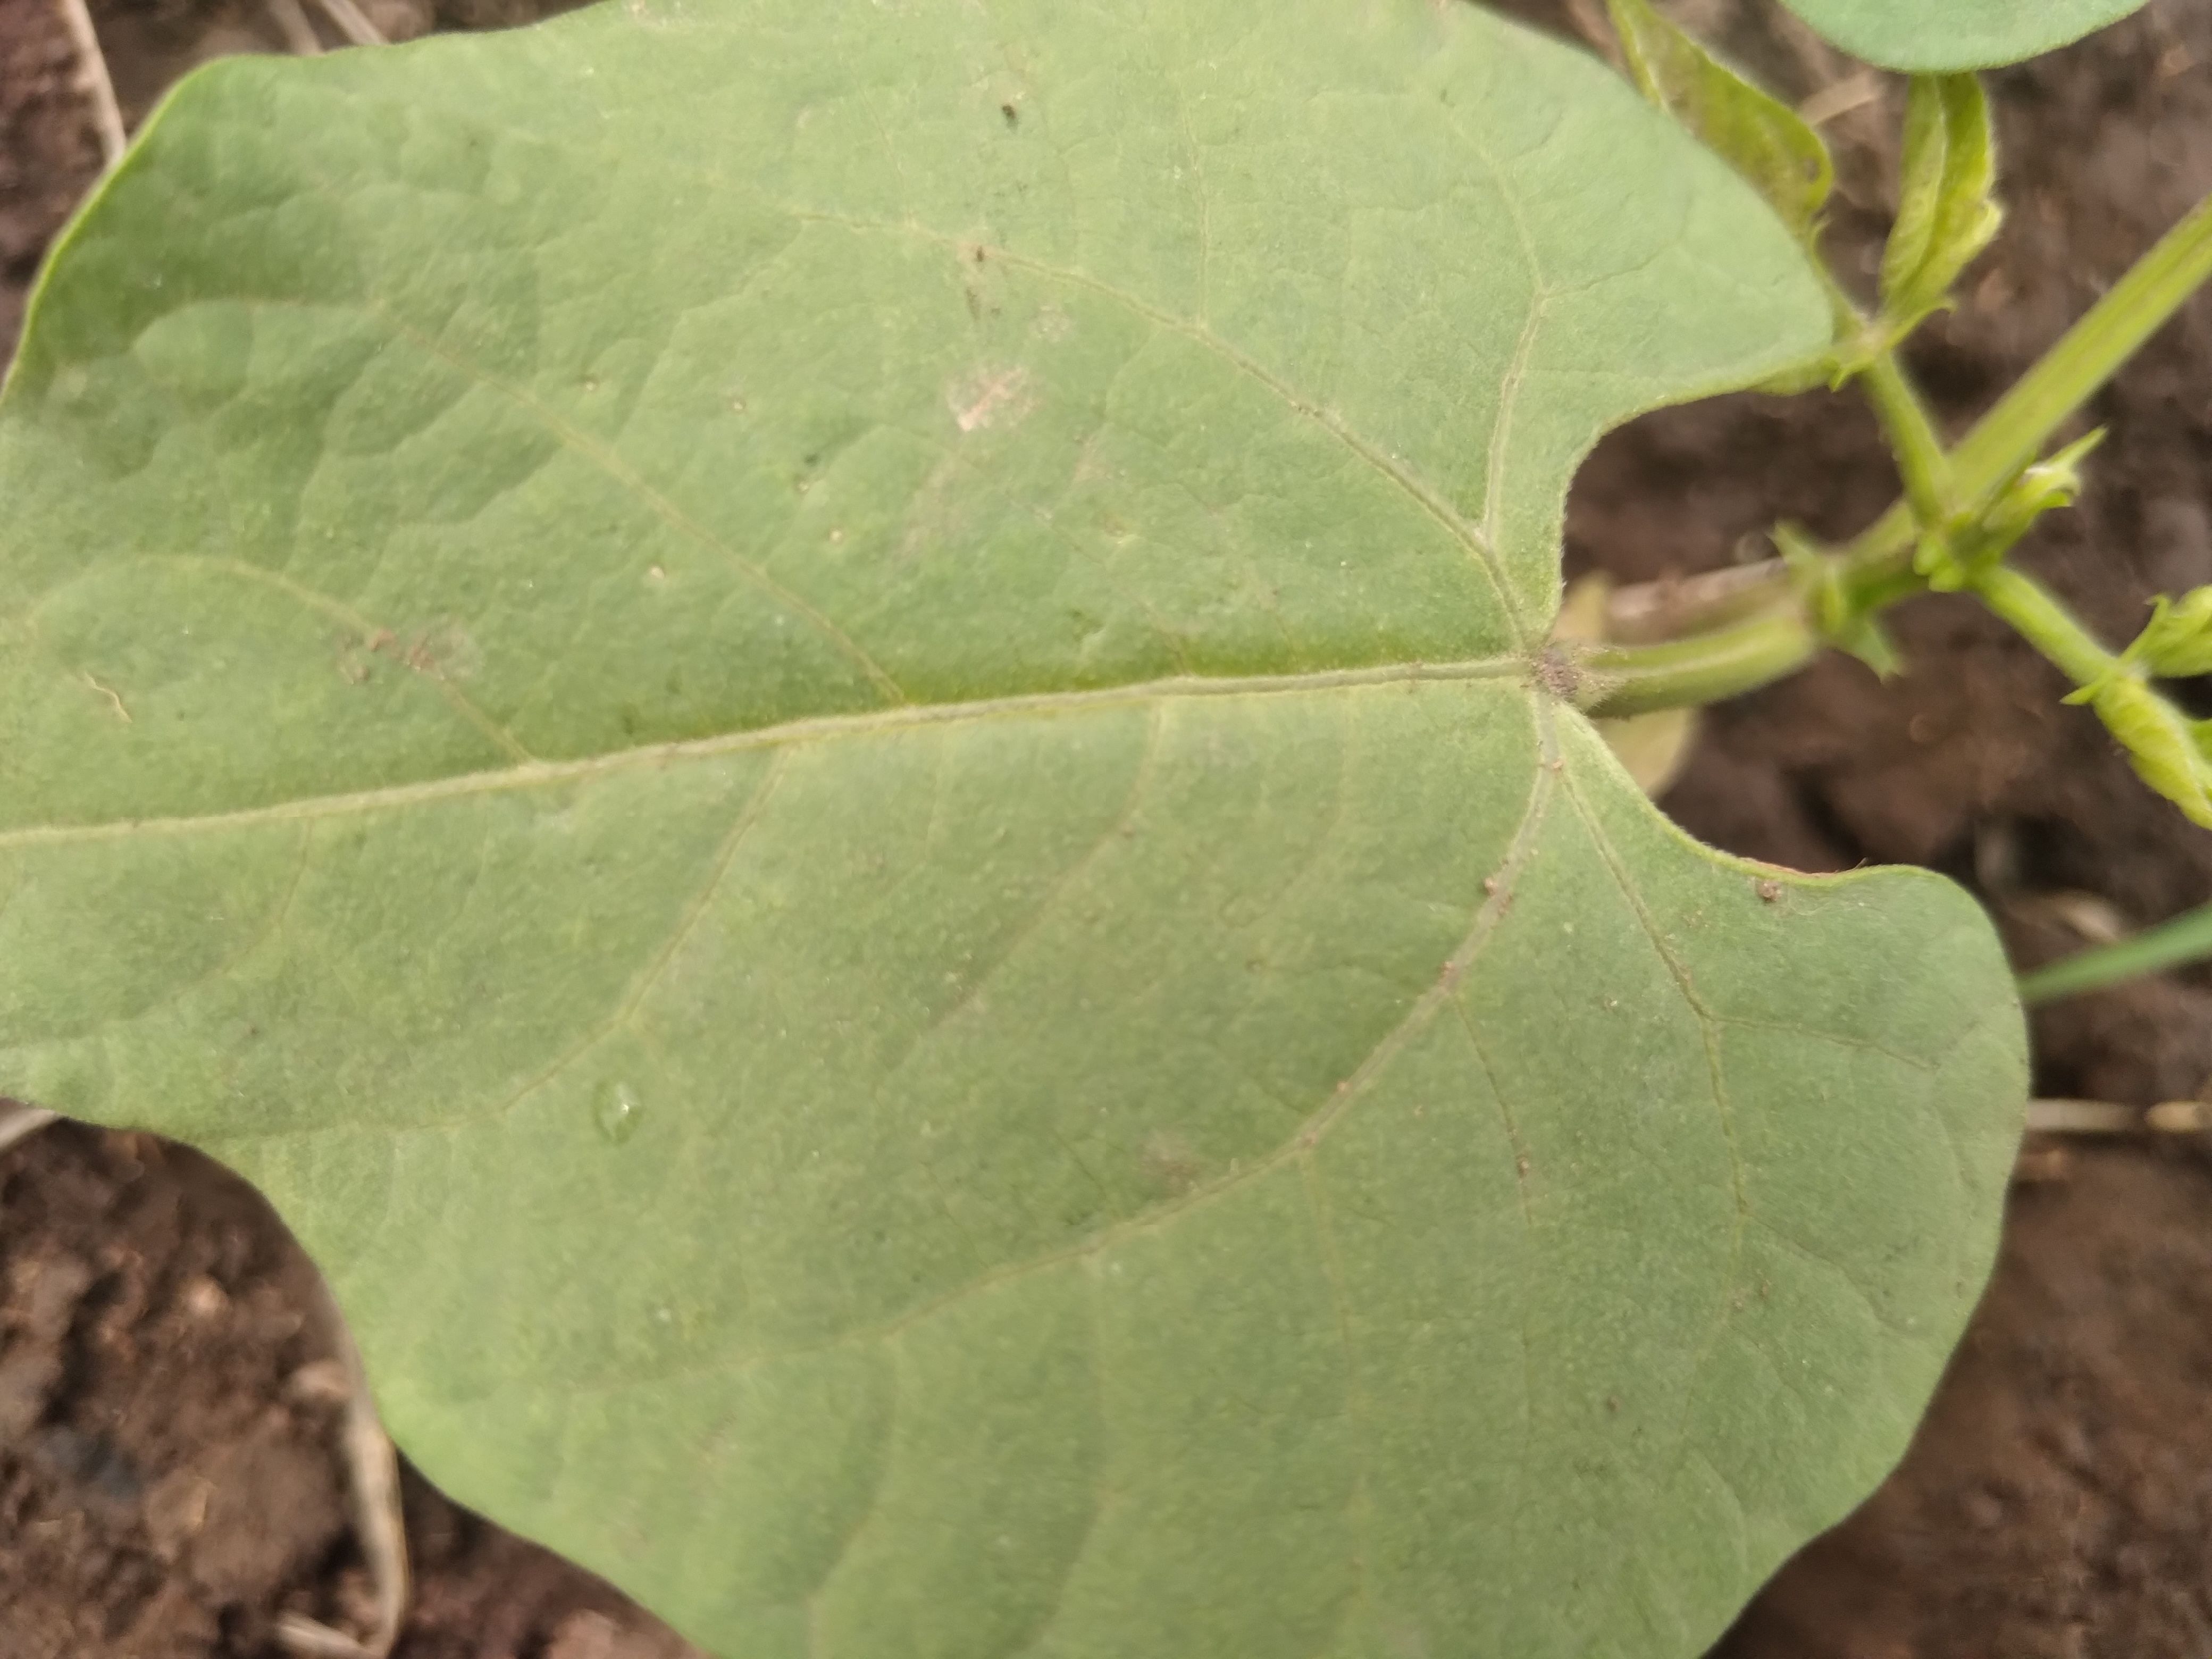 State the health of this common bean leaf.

healthy
